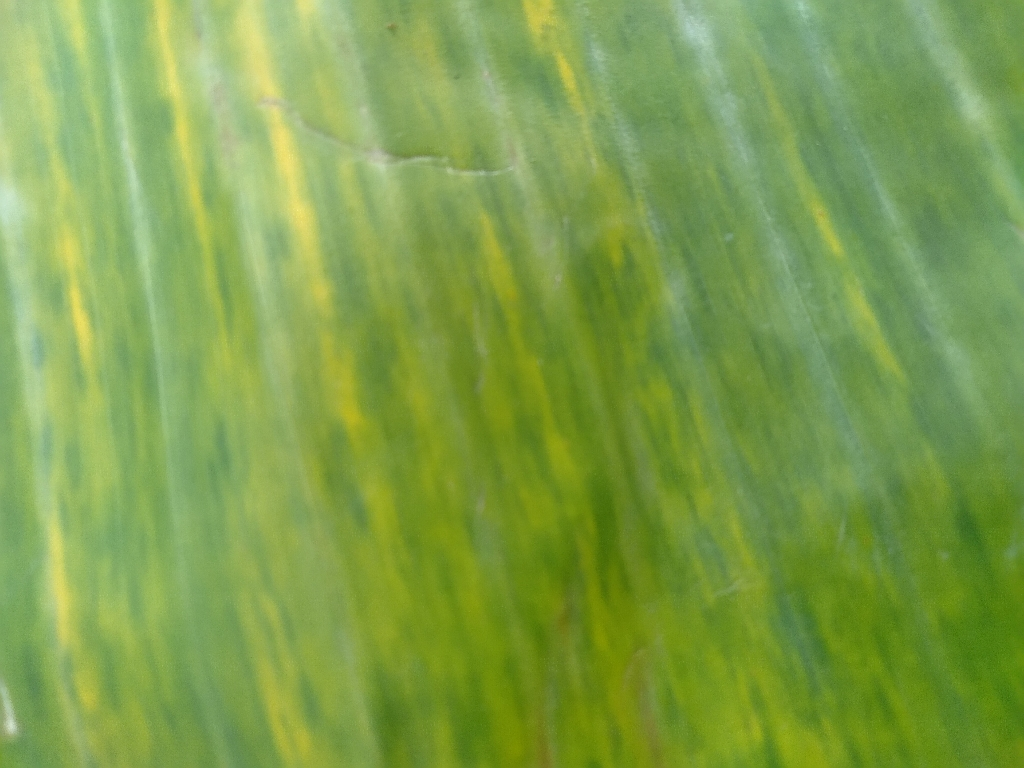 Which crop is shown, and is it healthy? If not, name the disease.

banana, fusarium wilt race 1
